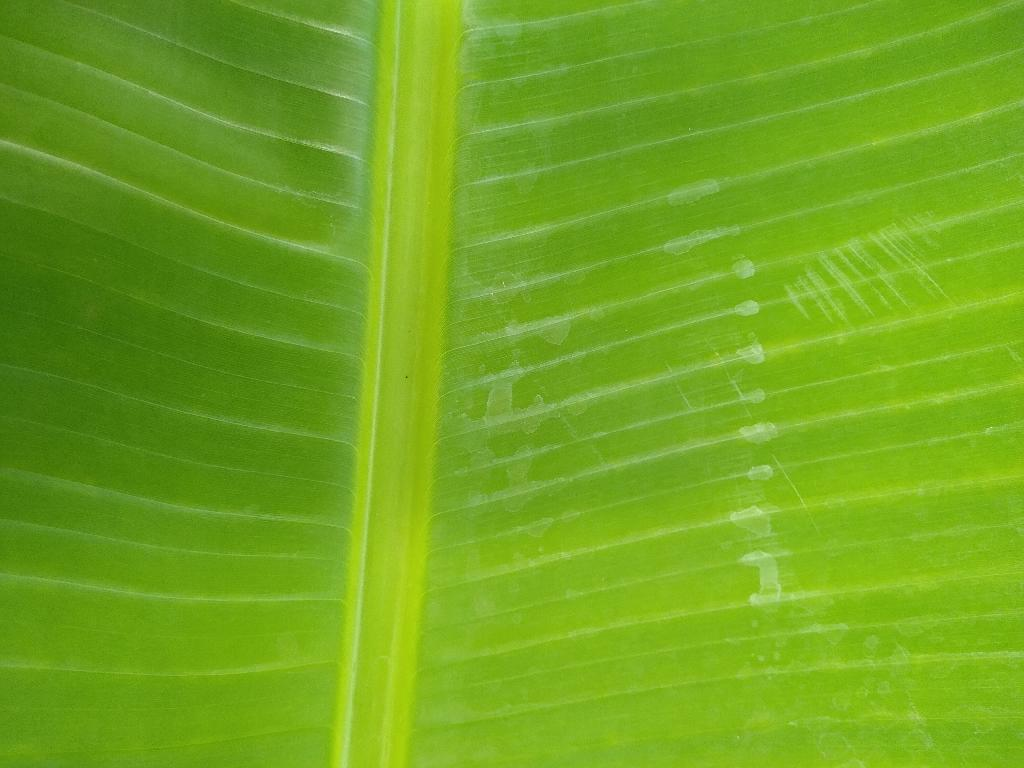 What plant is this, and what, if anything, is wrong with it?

banana, healthy
